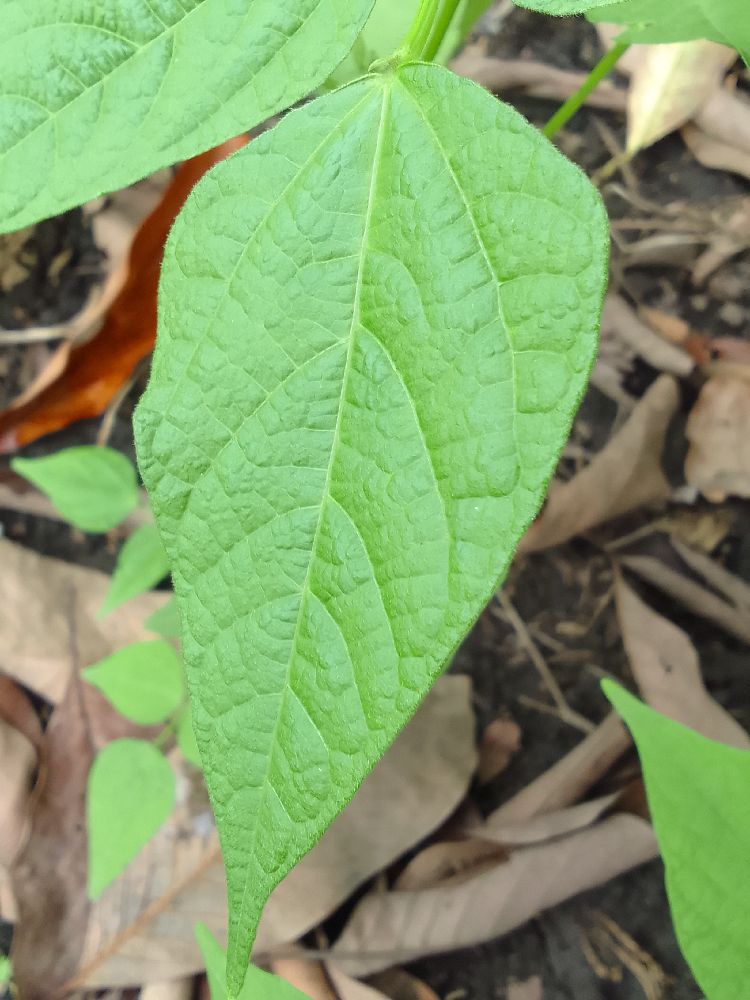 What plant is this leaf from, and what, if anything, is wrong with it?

common bean, healthy
